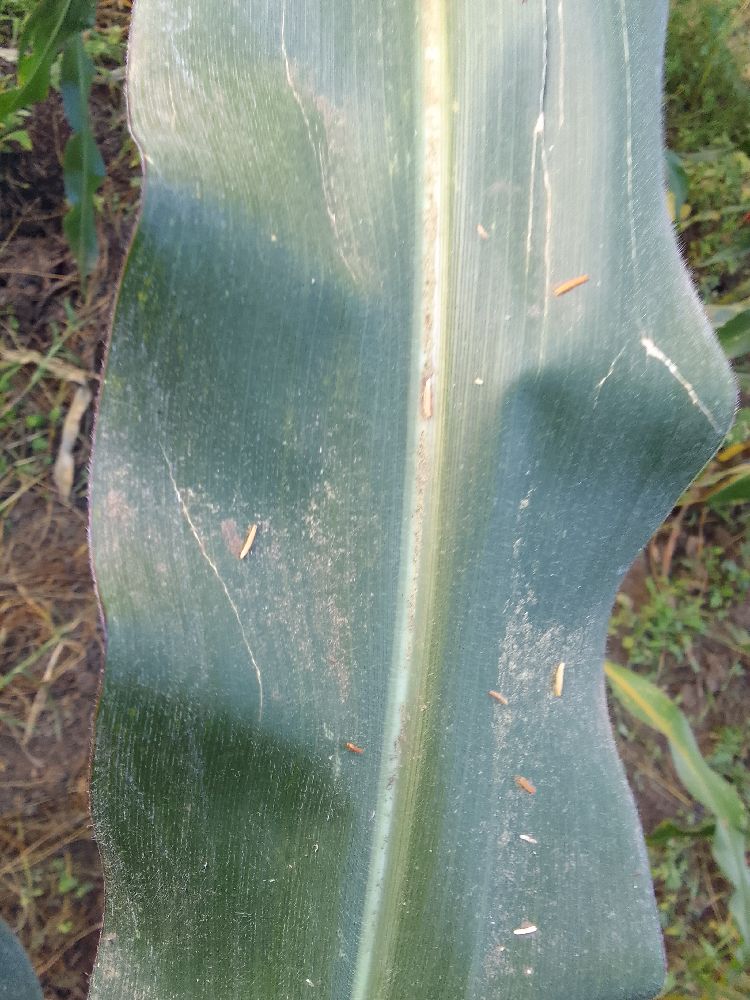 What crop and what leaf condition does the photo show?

maize, healthy
